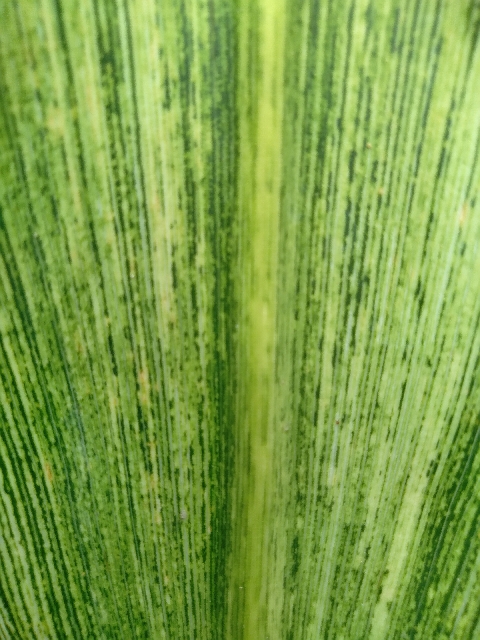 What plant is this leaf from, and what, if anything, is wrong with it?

maize, maize streak virus
